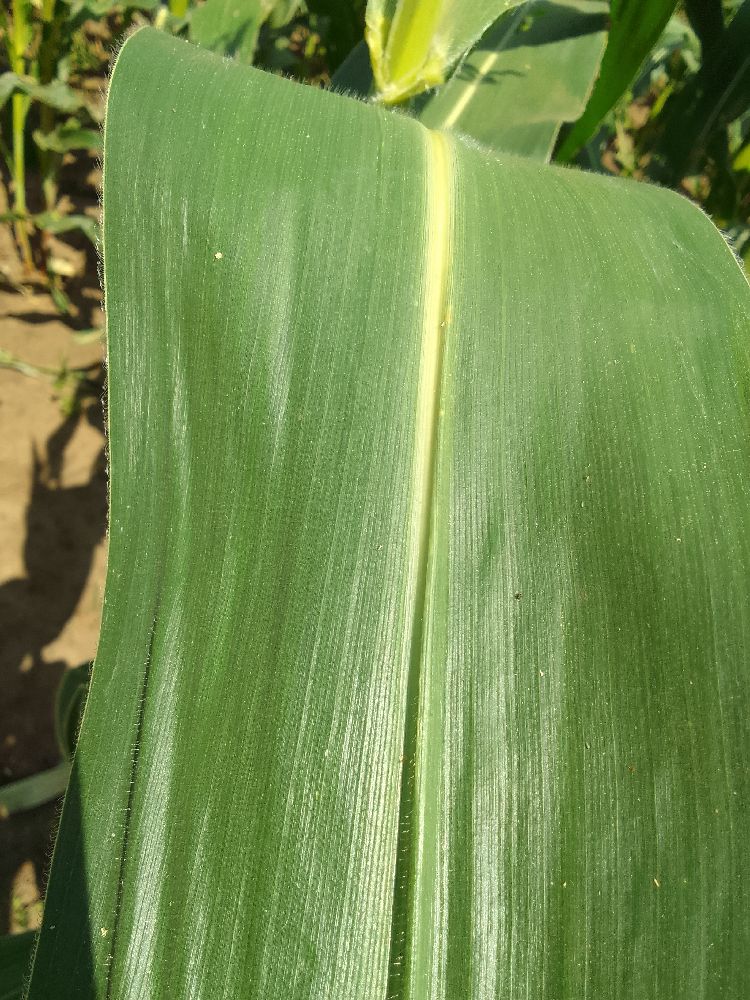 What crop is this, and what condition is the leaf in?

maize, healthy
